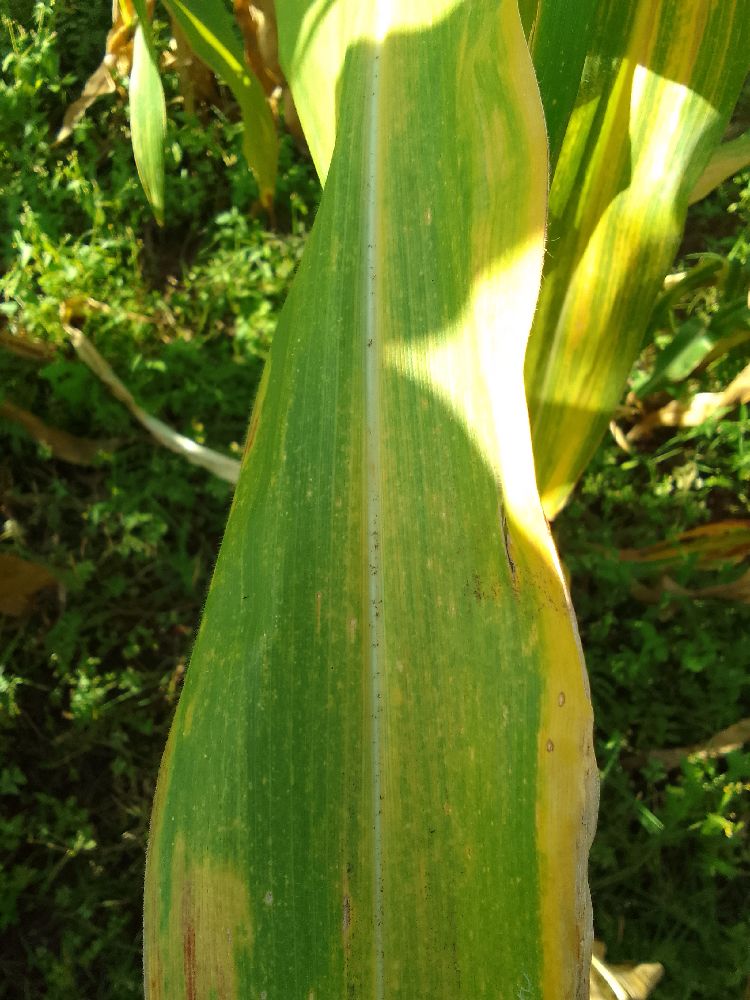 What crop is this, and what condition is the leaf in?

maize, maize lethal necrosis
